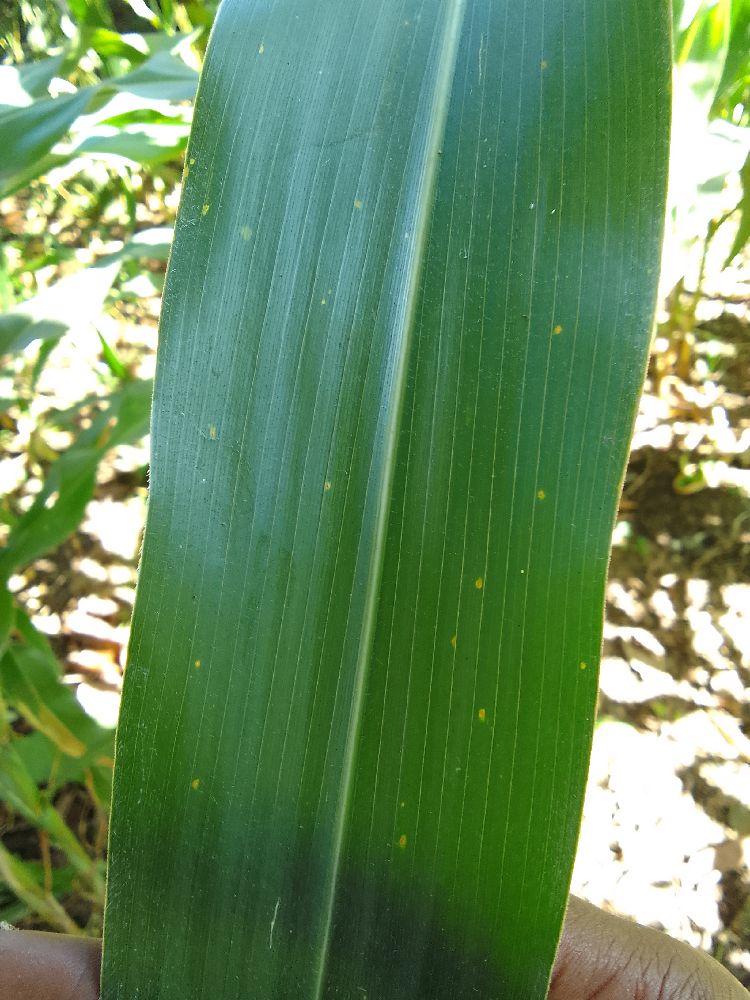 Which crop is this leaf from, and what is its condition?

maize, healthy
